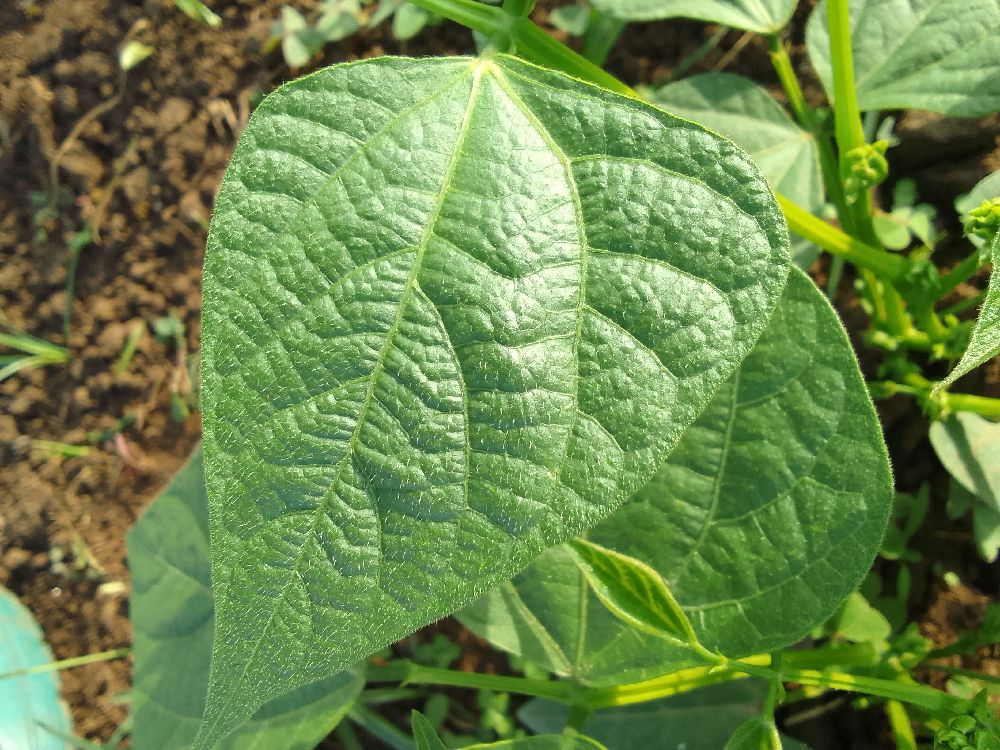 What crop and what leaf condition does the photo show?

common bean, healthy
